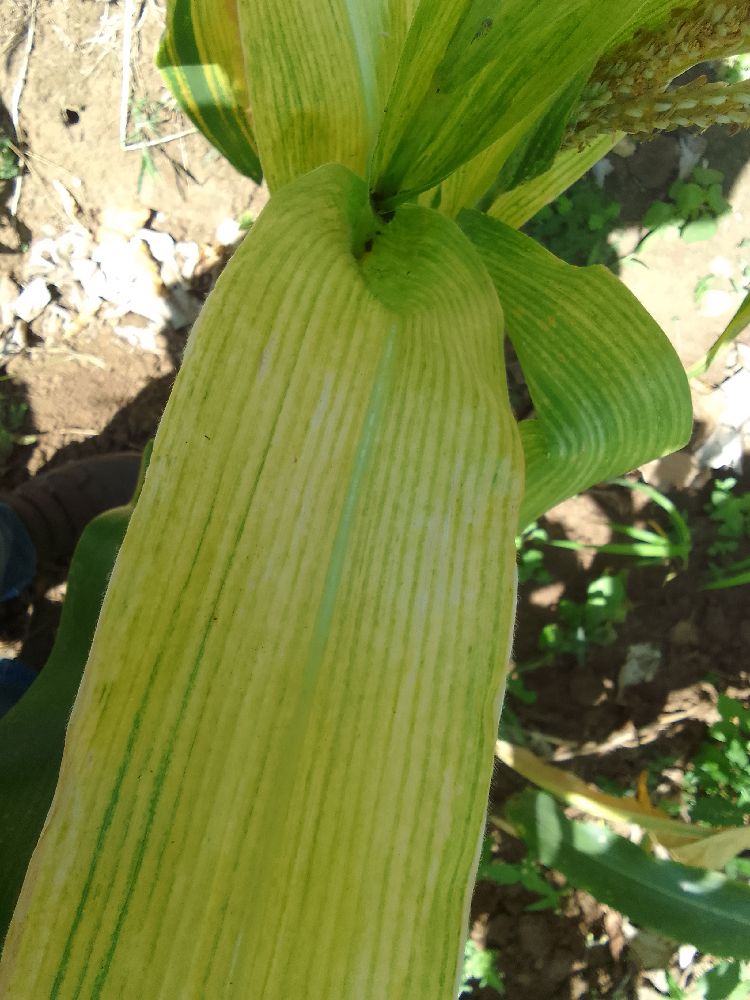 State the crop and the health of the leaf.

maize, maize lethal necrosis
